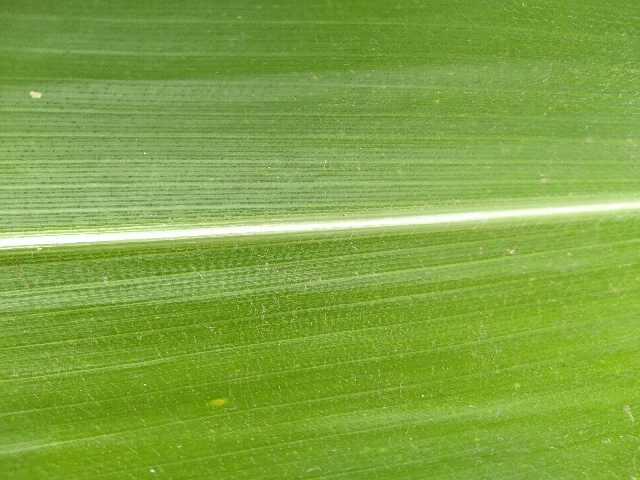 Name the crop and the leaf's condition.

maize, healthy
